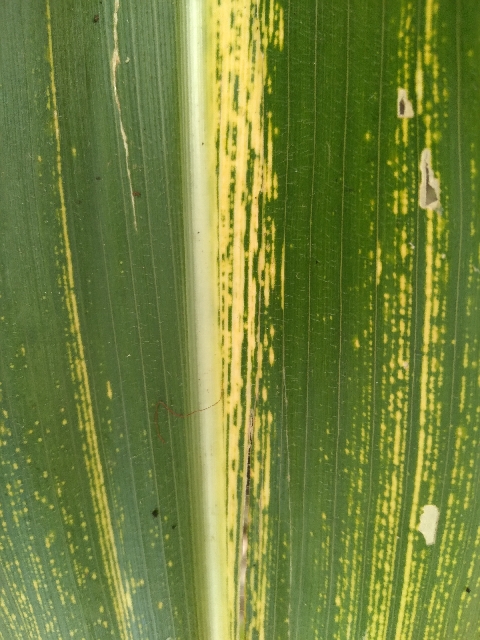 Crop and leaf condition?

maize, maize streak virus
